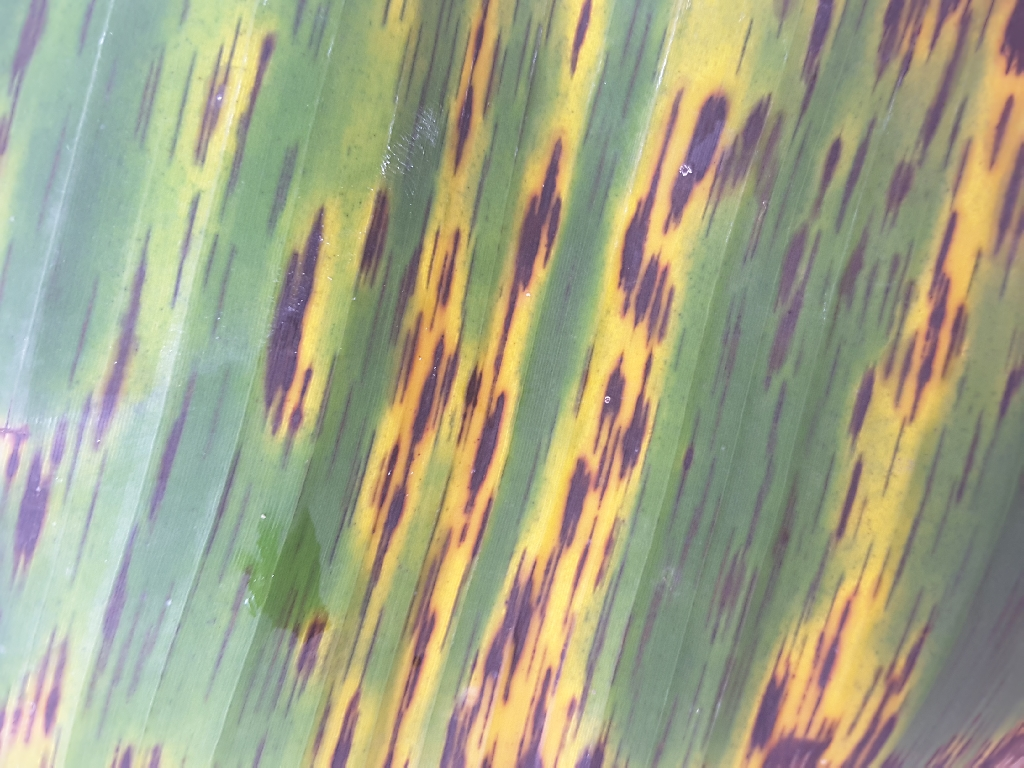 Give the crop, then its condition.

banana, black sigatoka
